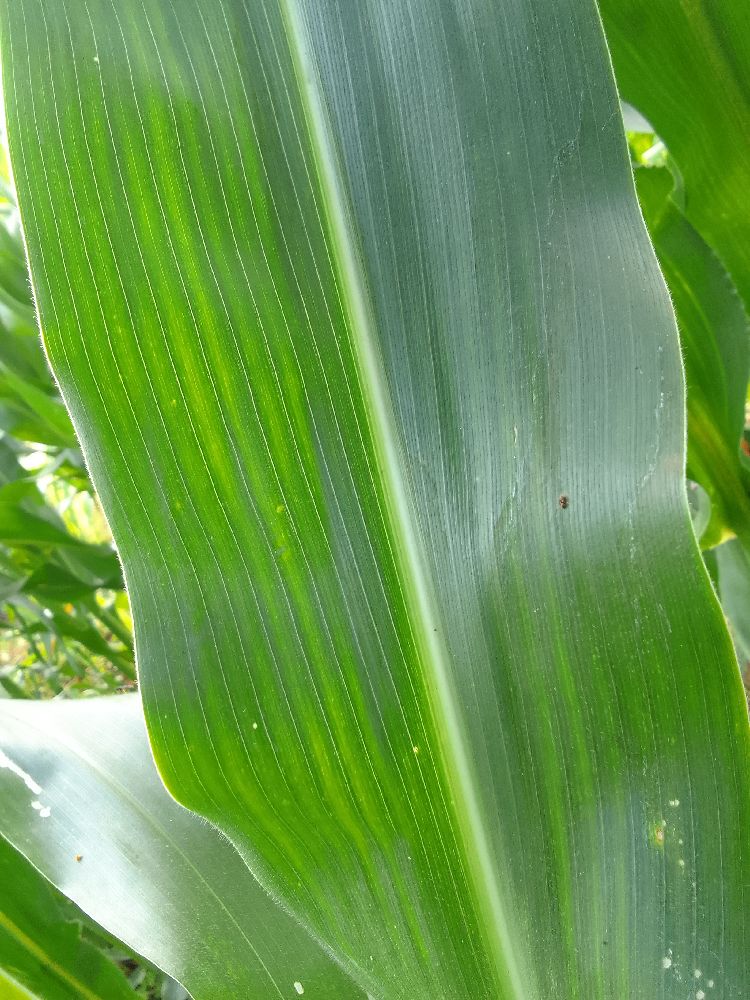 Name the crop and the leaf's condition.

maize, healthy
